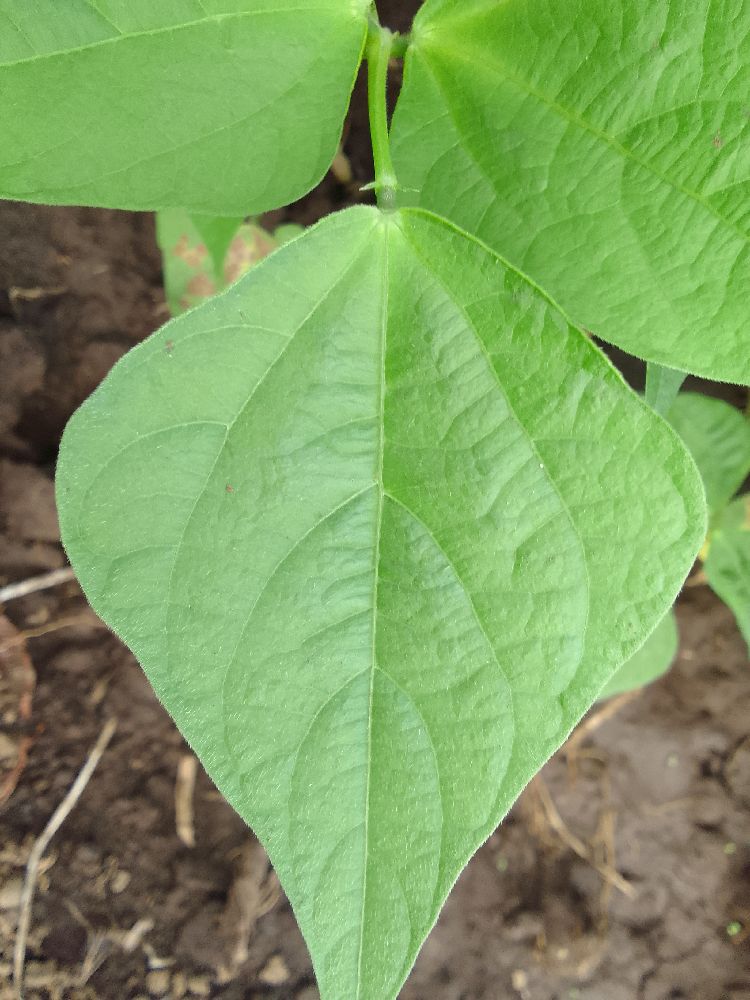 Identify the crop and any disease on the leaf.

common bean, healthy
